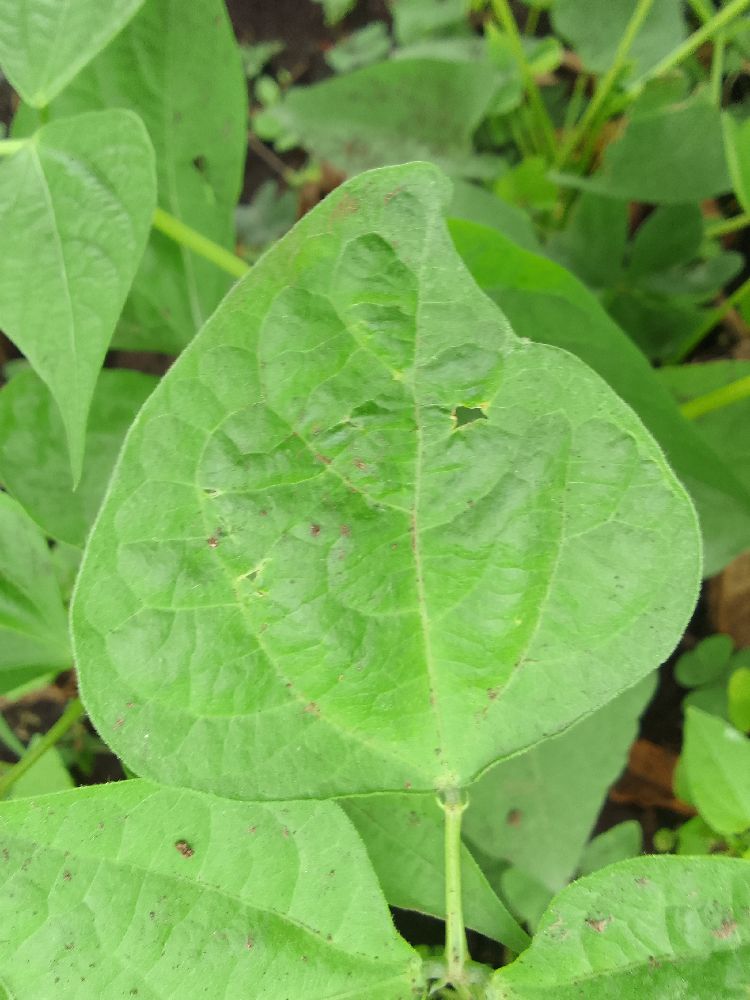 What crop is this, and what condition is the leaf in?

common bean, healthy
